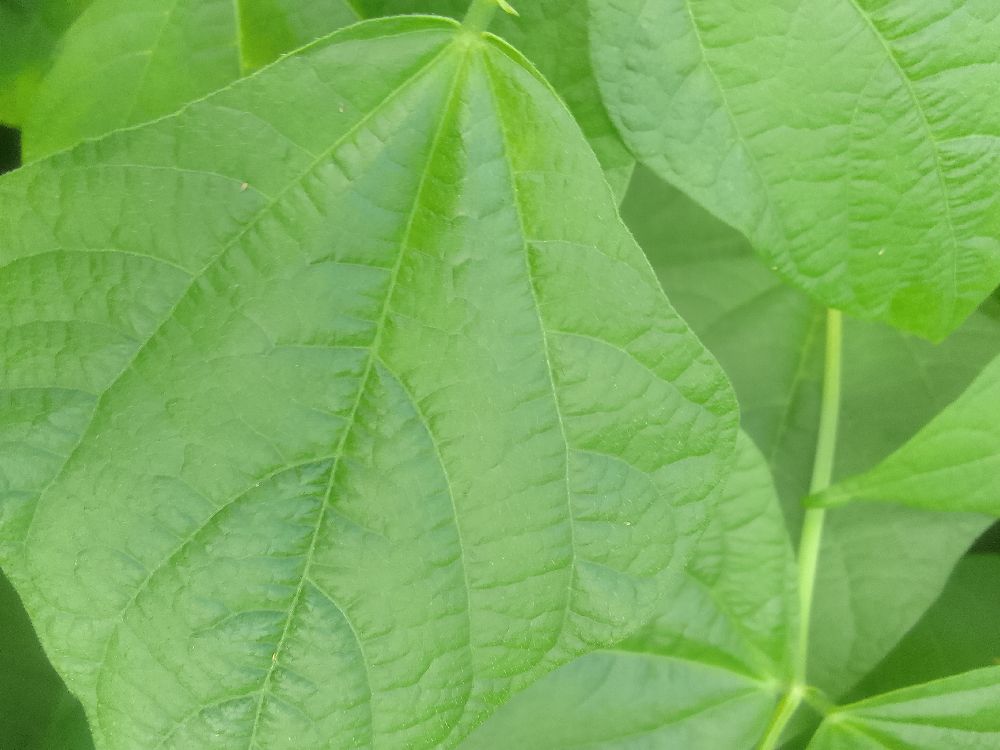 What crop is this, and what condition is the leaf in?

common bean, healthy
